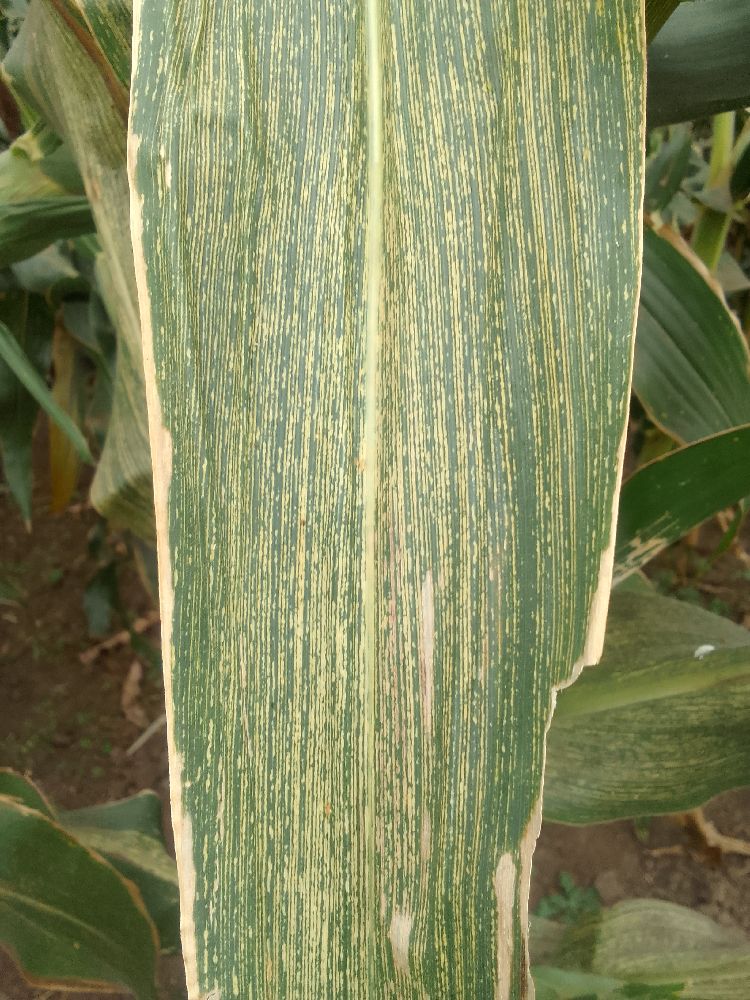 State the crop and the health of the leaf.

maize, maize streak virus
